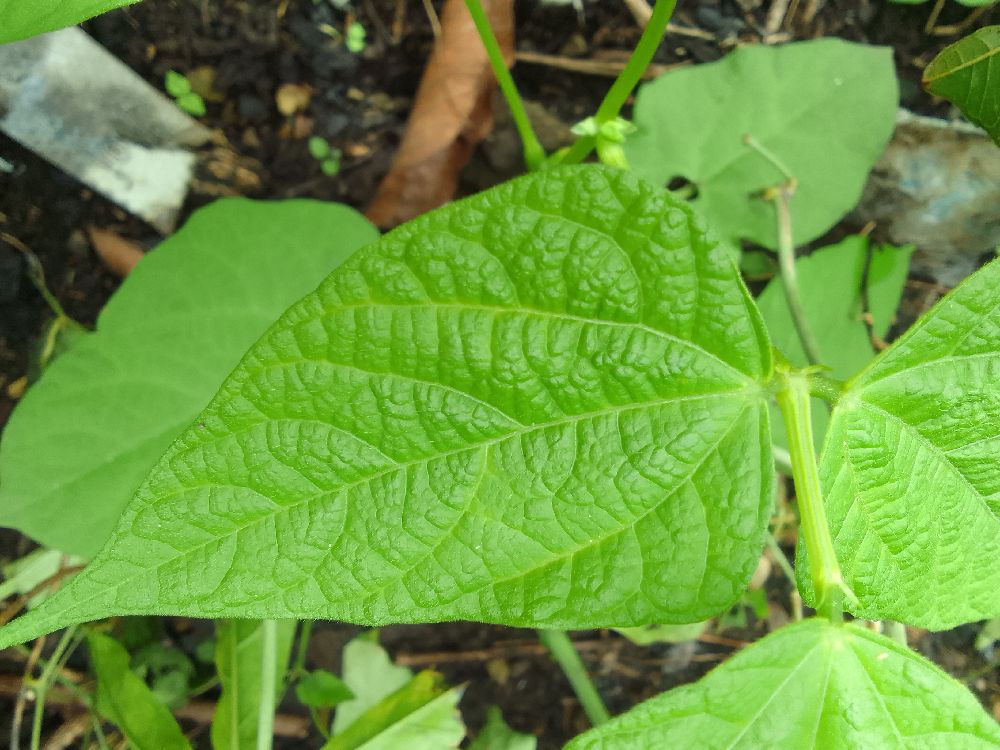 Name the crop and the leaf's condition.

common bean, healthy
